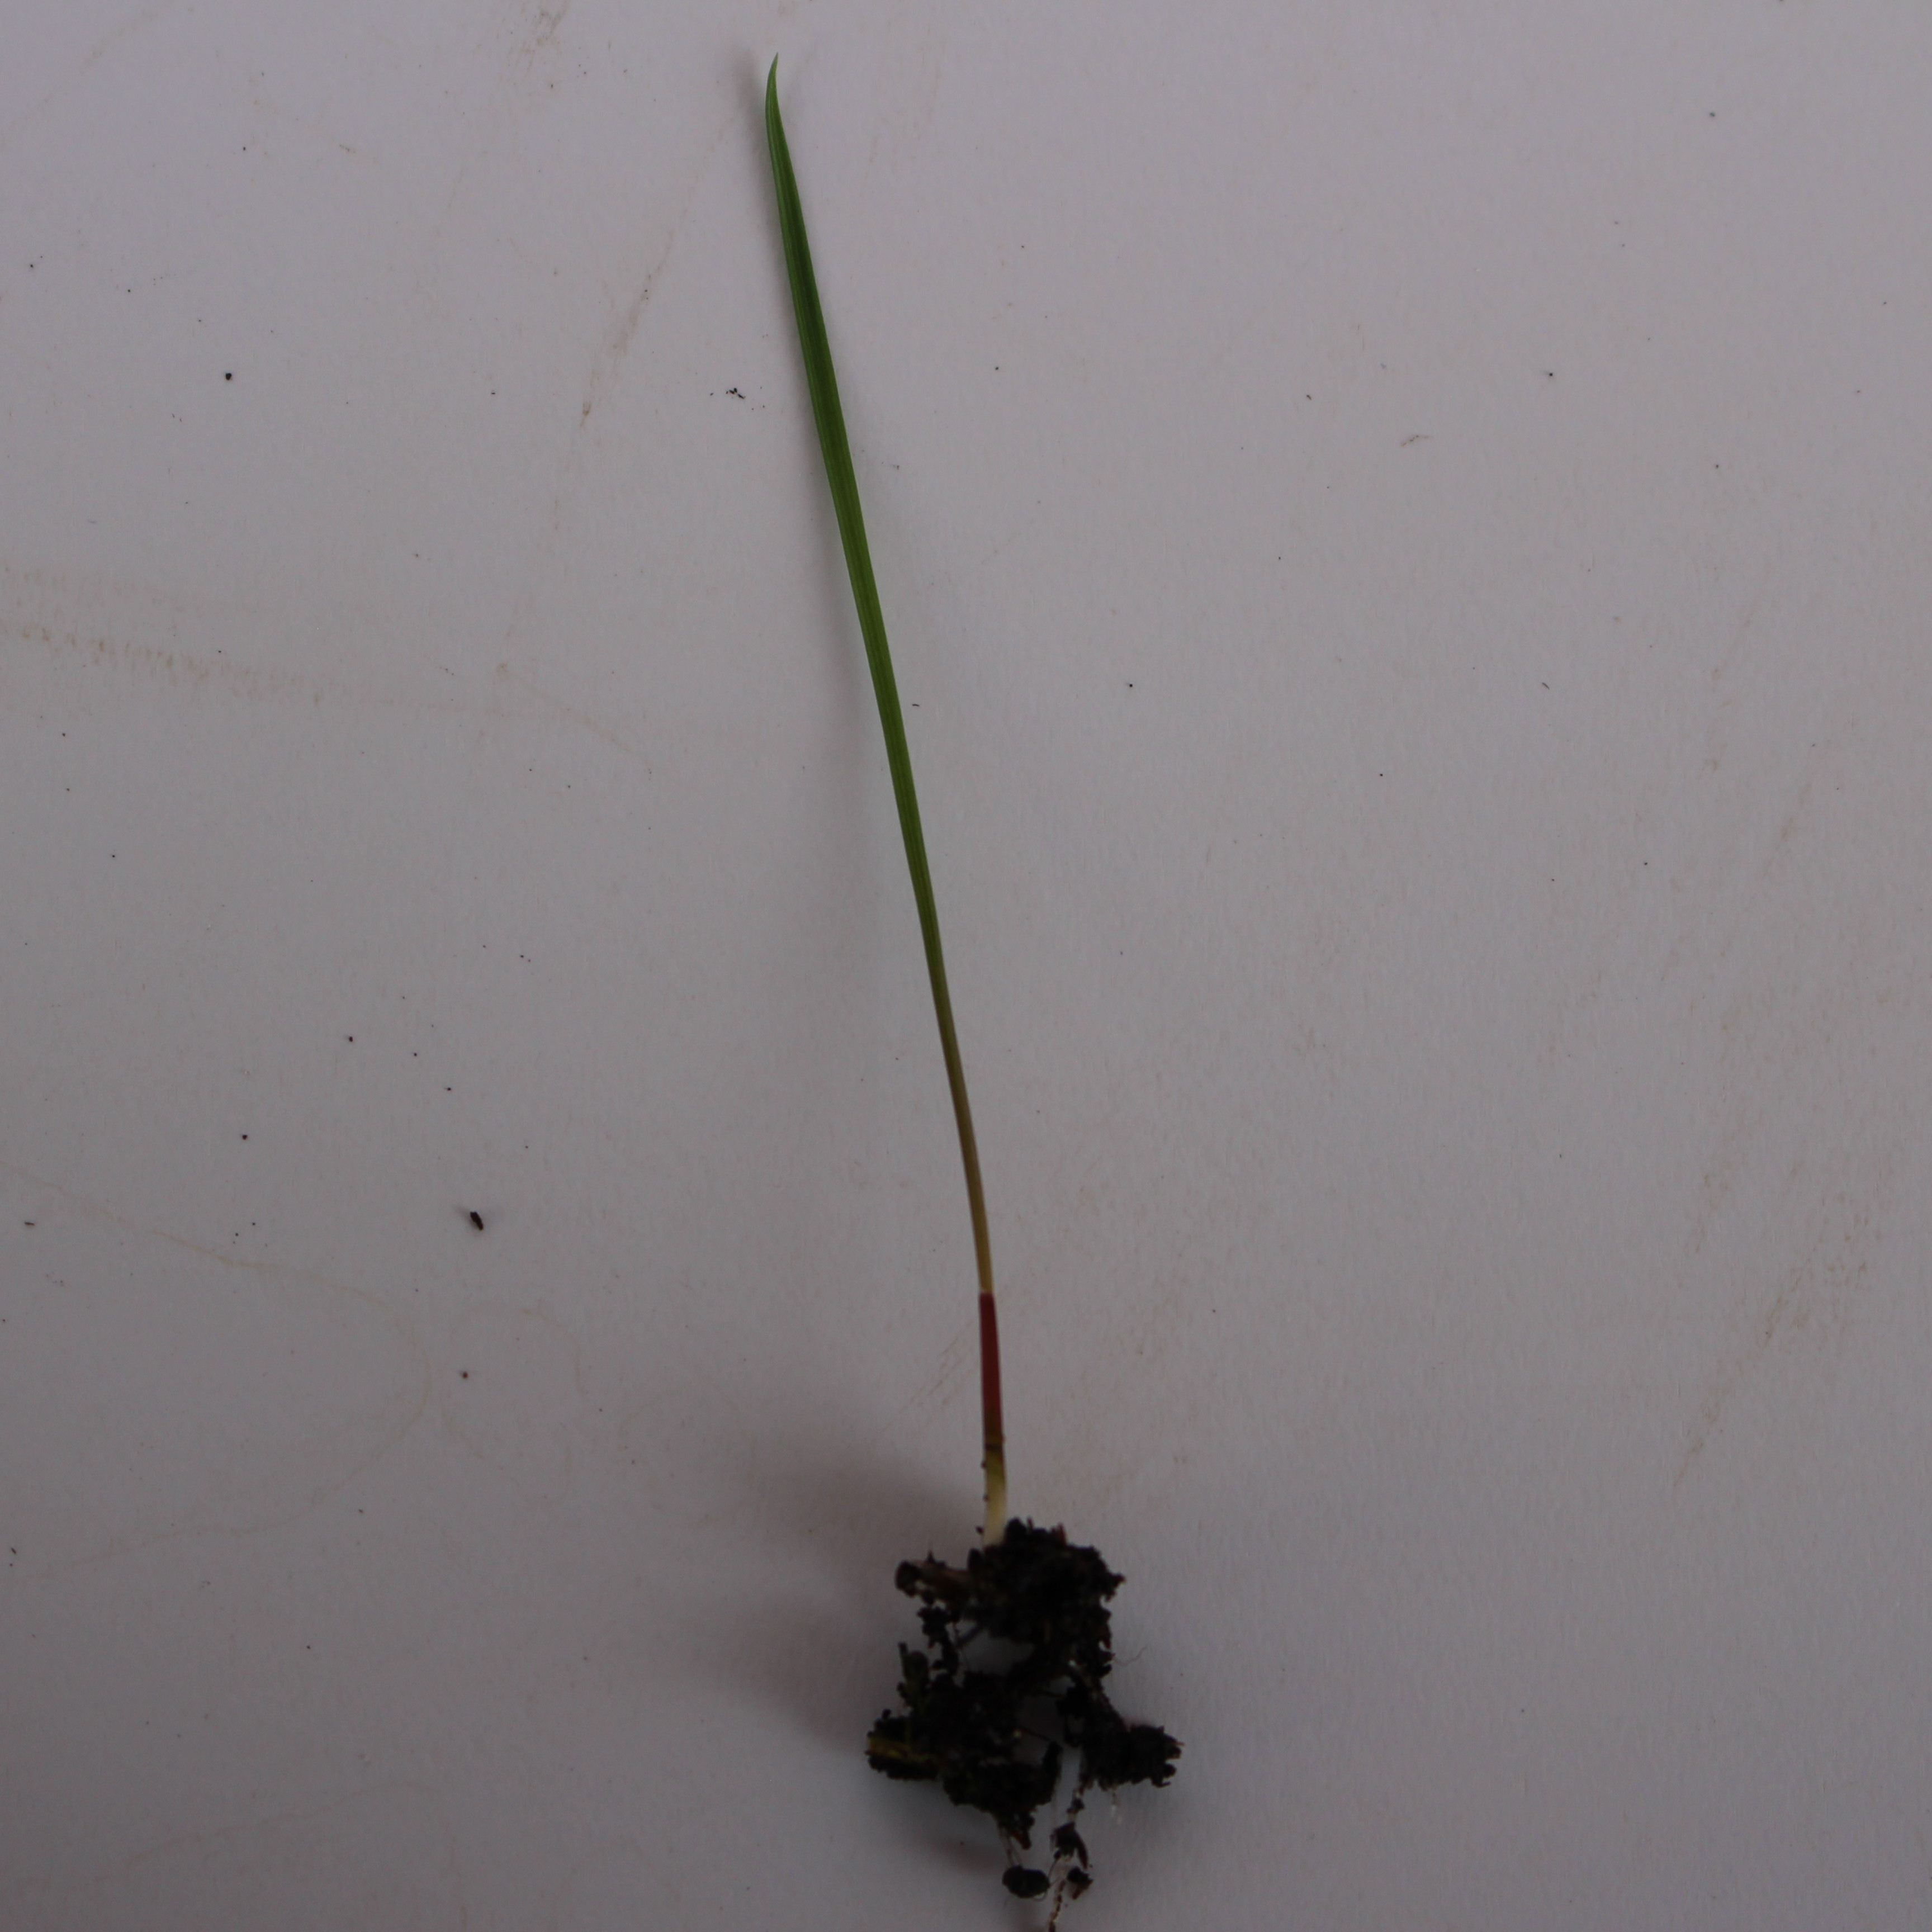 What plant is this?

Lolium multiflorum
